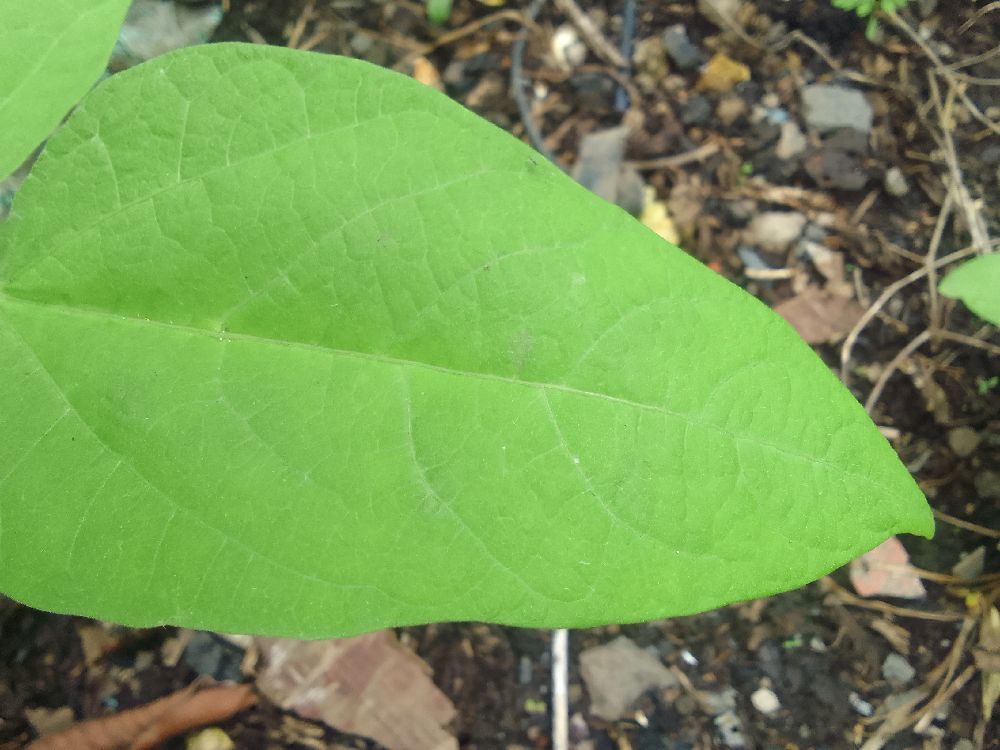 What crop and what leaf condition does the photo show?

common bean, healthy
